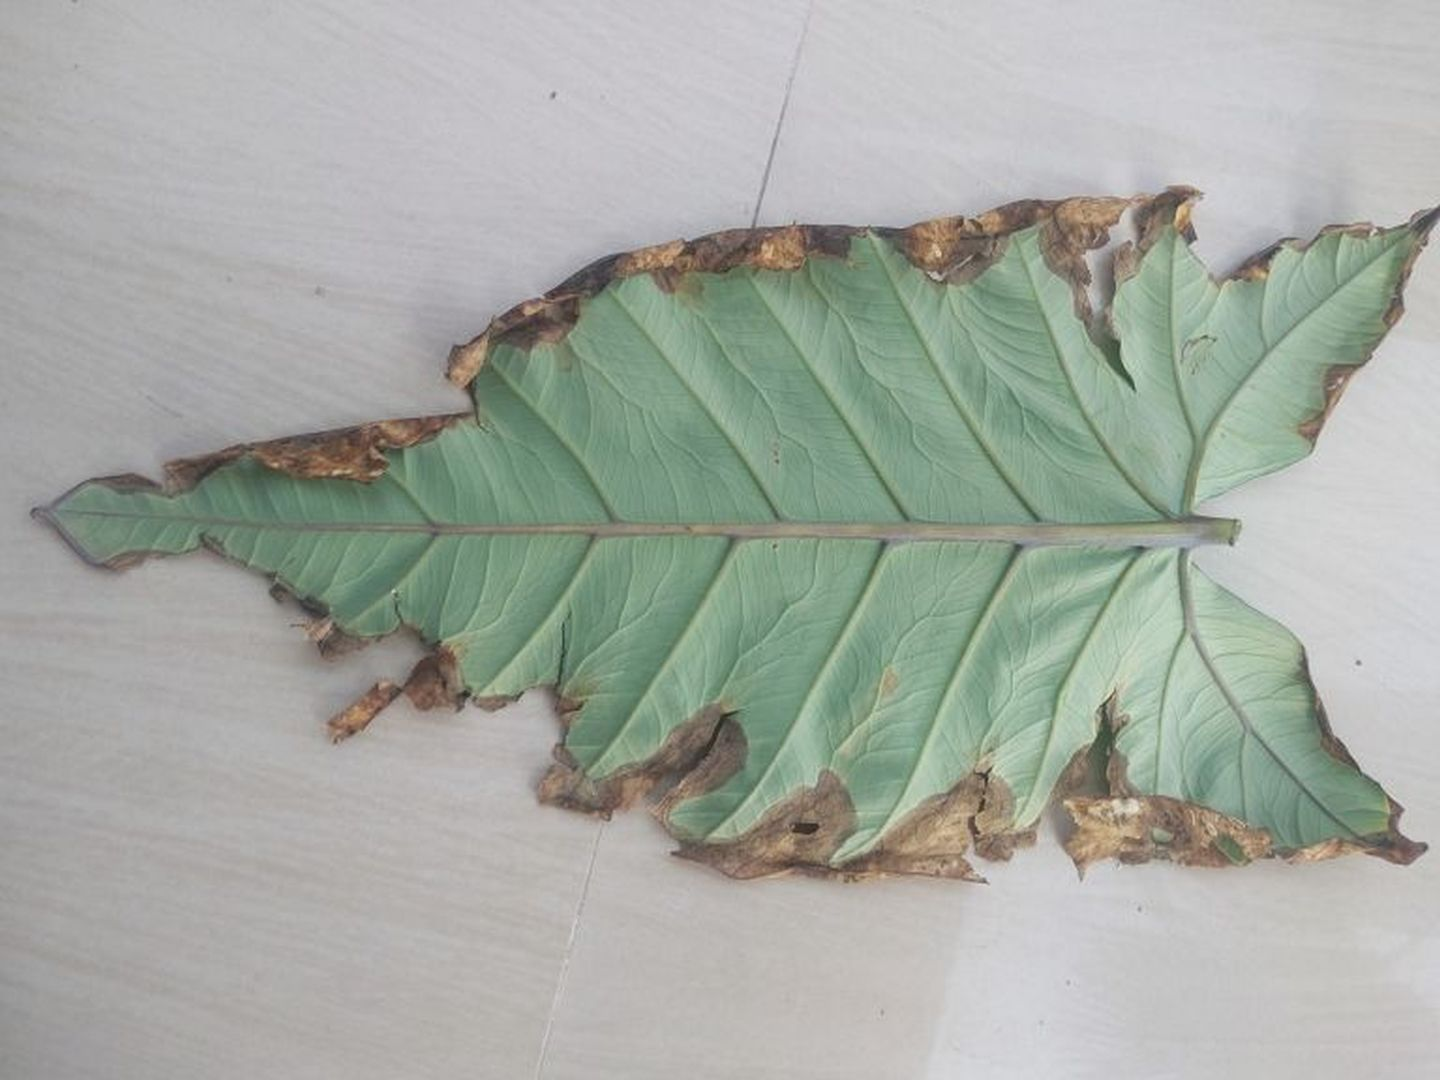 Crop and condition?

taro, leaf blight
